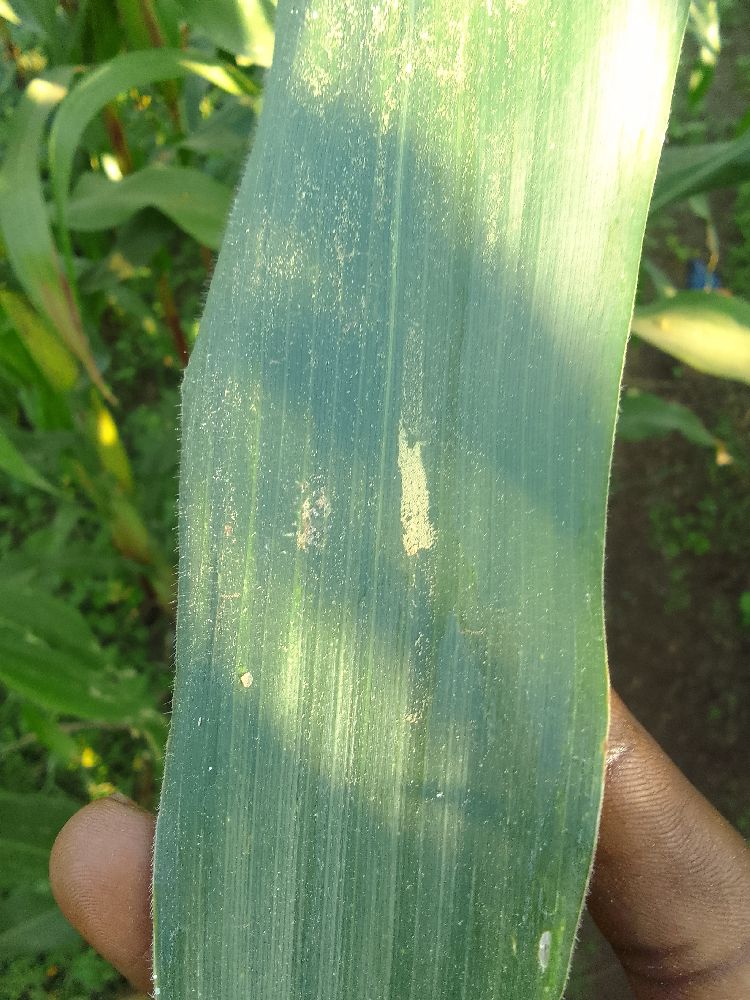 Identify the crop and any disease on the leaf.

maize, healthy
